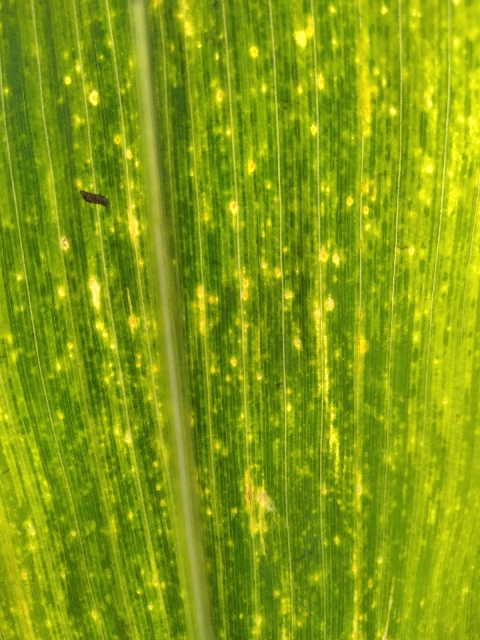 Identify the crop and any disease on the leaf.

maize, maize lethal necrosis
